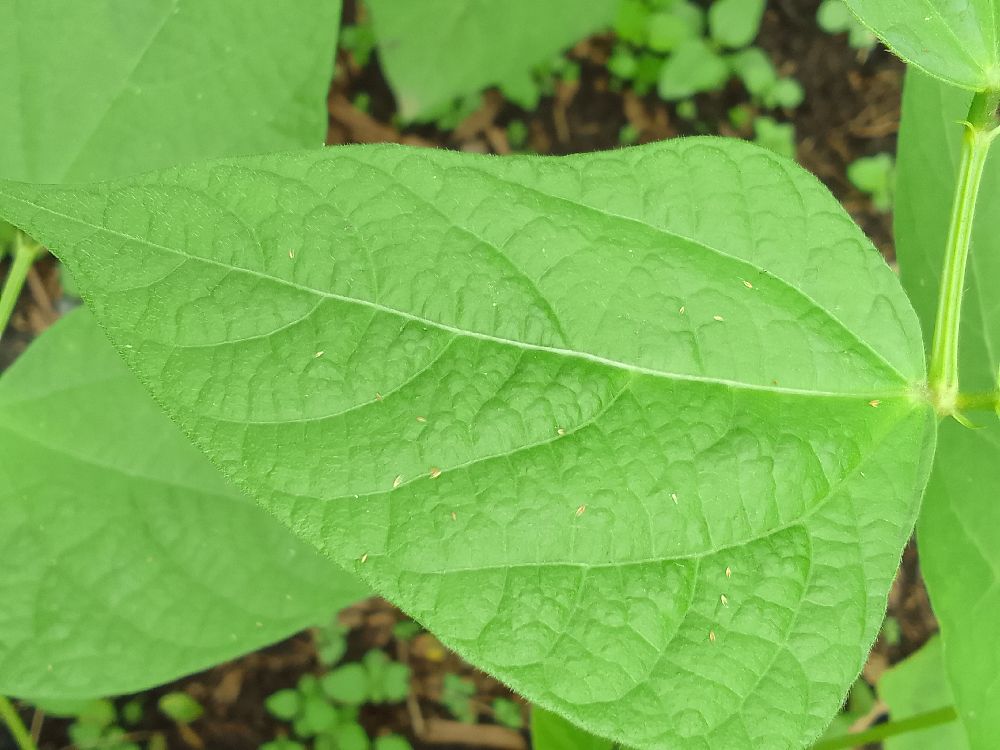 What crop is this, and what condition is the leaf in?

common bean, healthy
